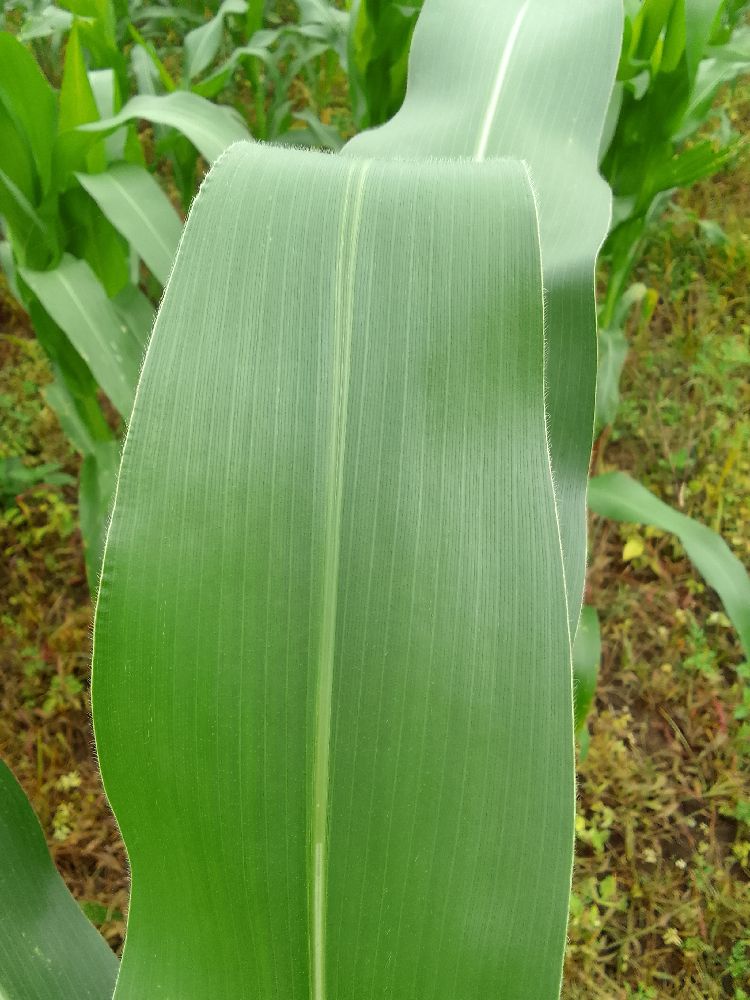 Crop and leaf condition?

maize, healthy
